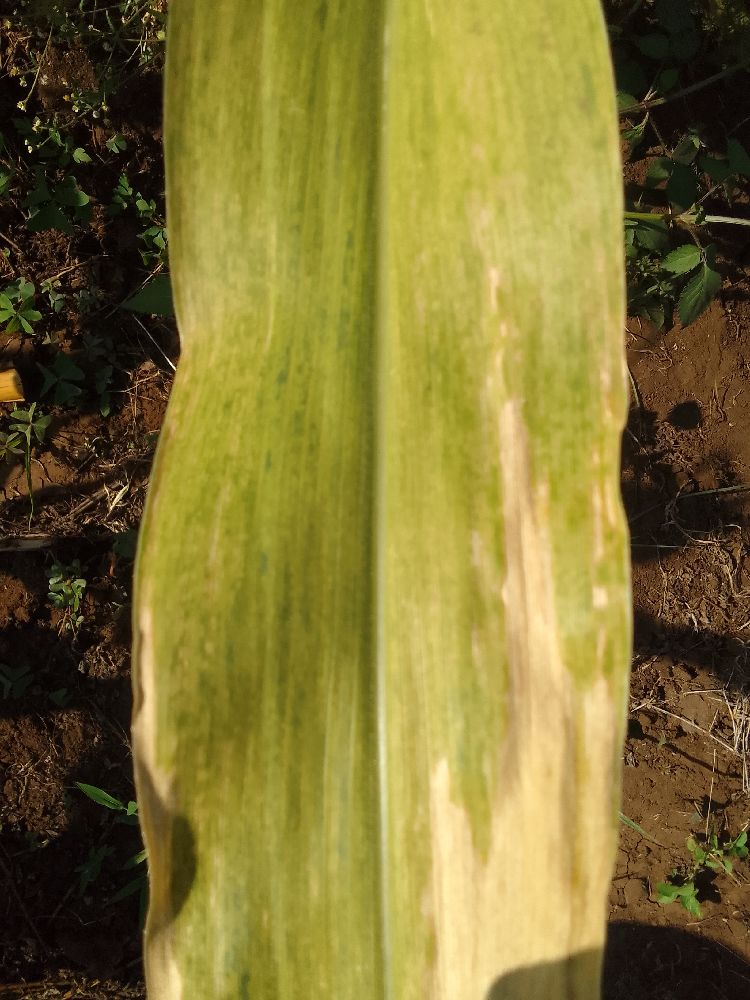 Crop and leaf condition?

maize, maize lethal necrosis
